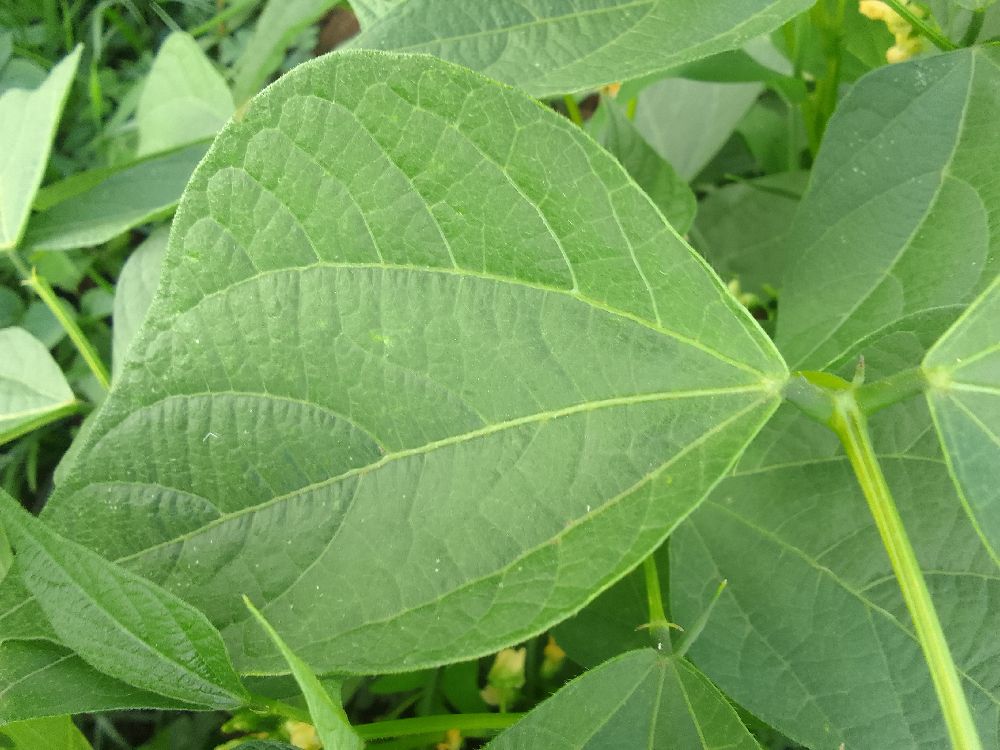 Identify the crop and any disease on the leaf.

common bean, healthy
